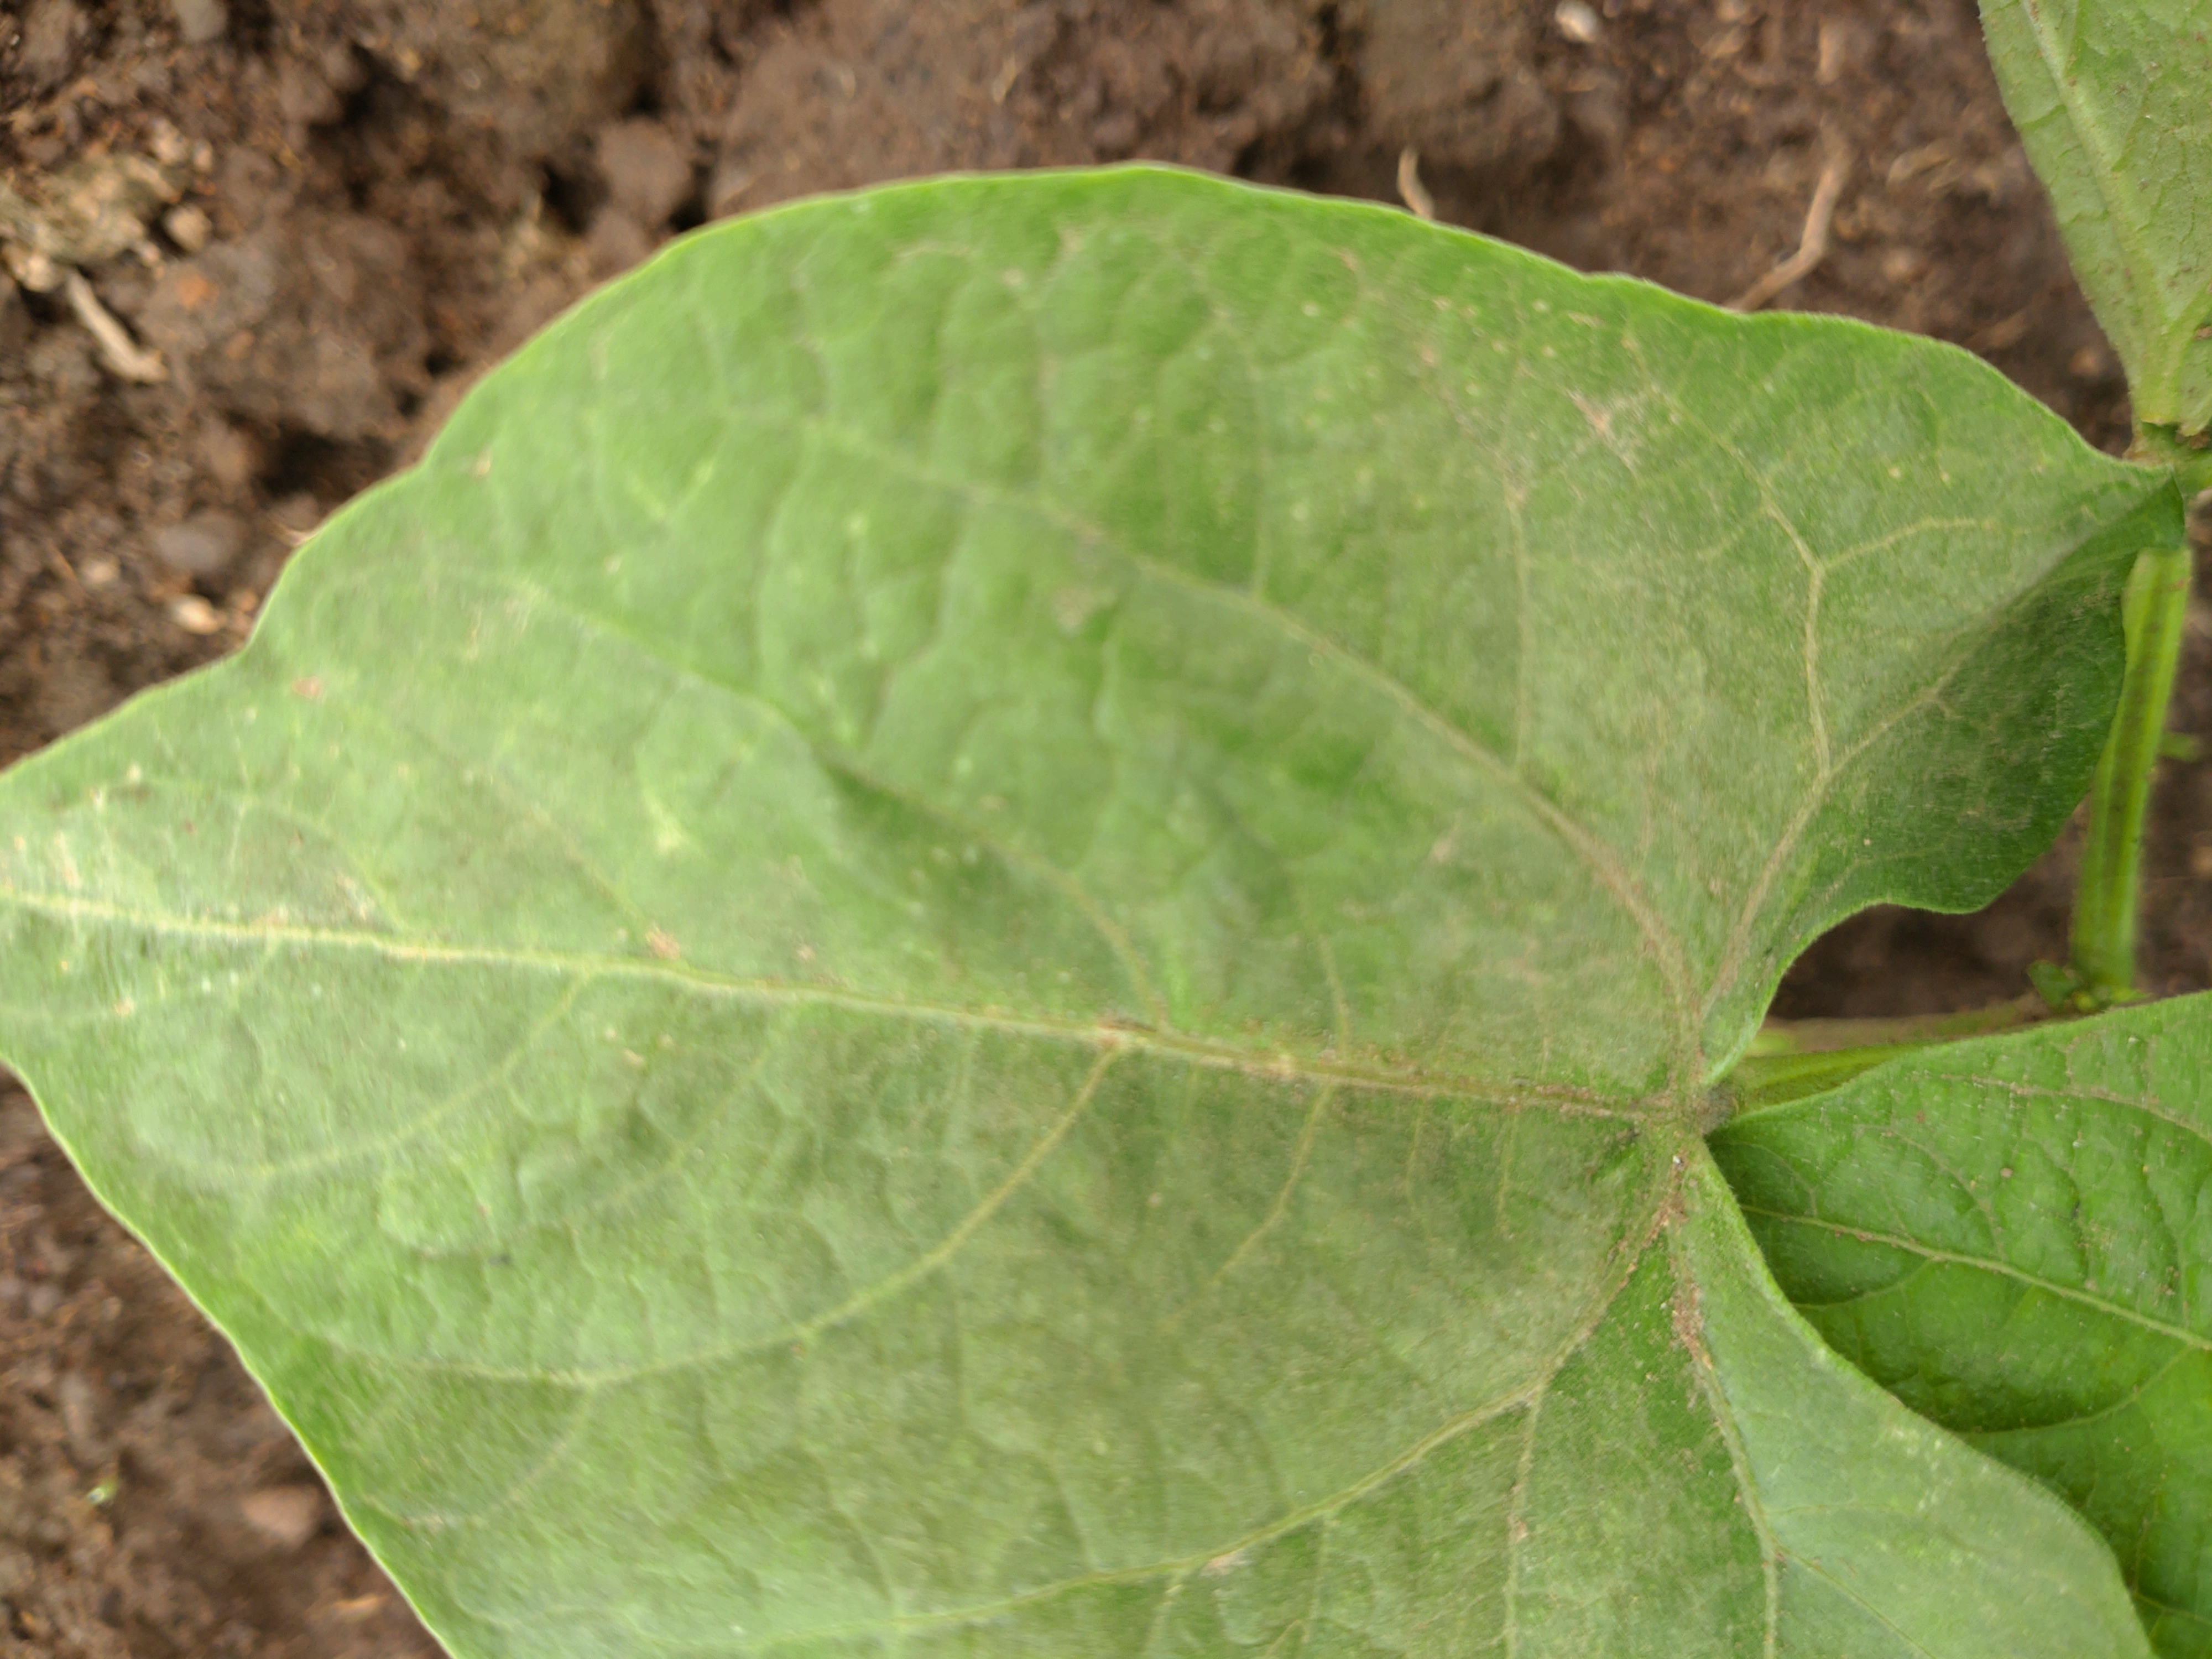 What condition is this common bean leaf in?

healthy
